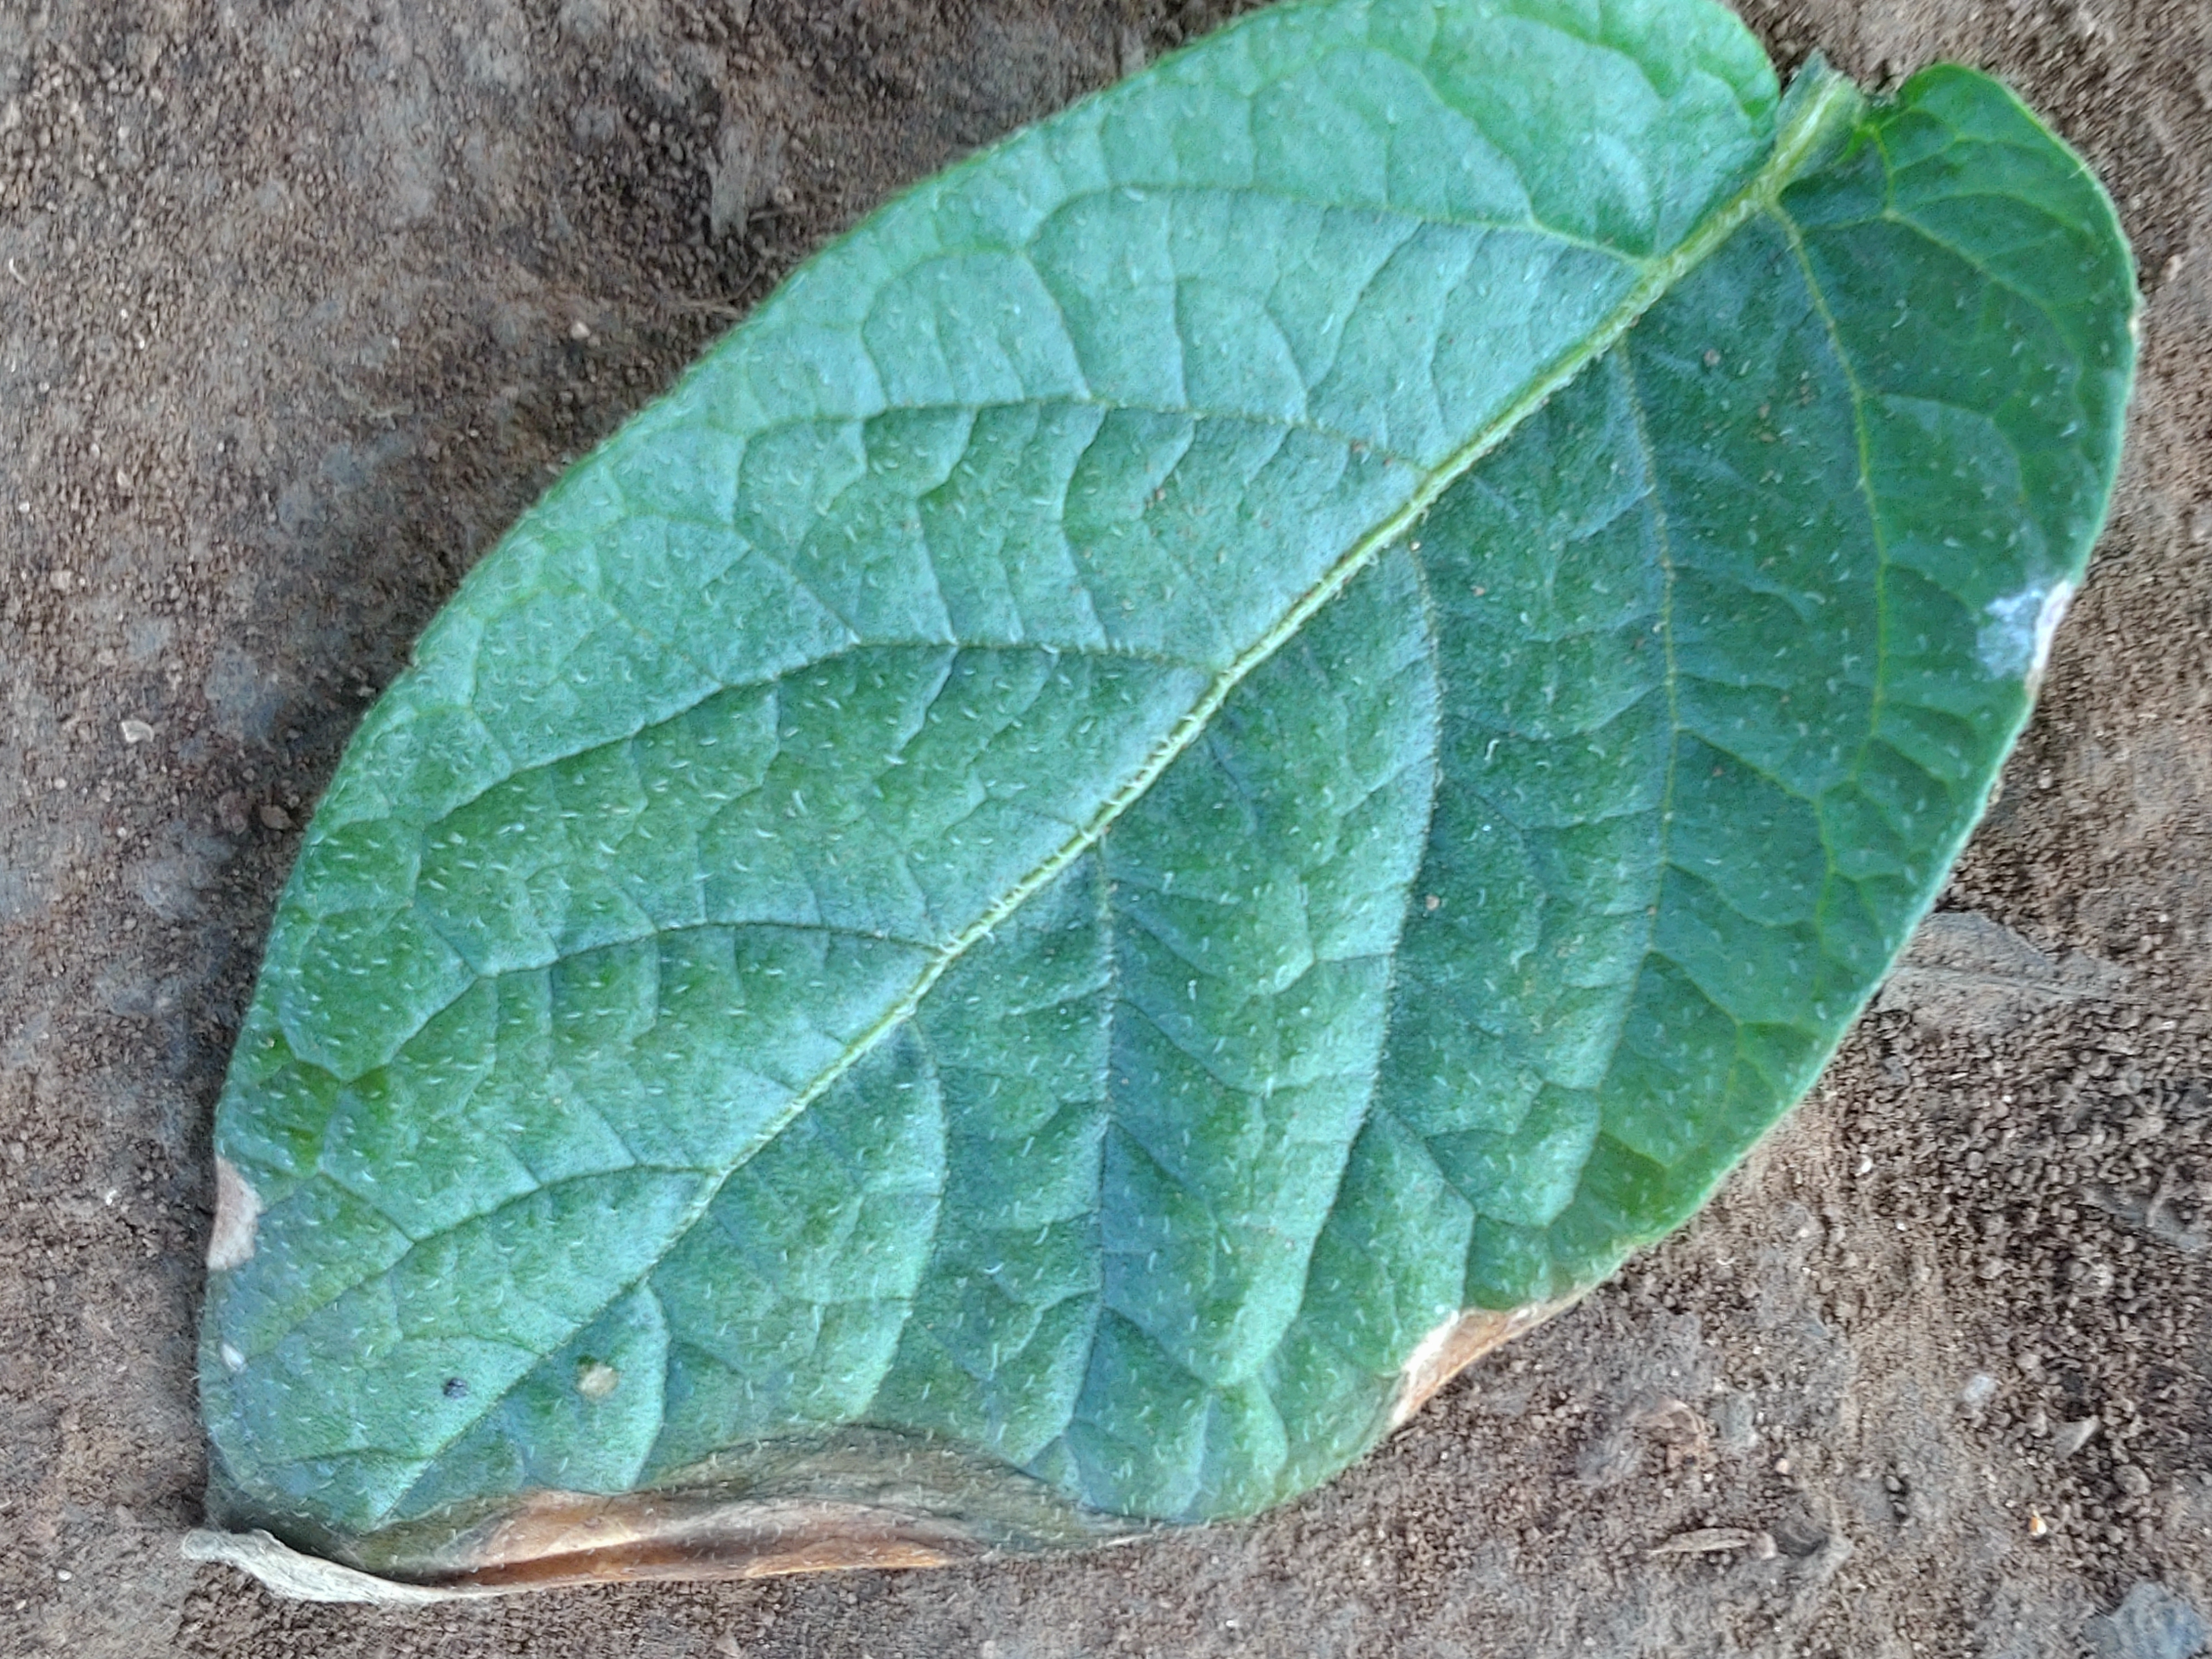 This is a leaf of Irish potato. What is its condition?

early blight
